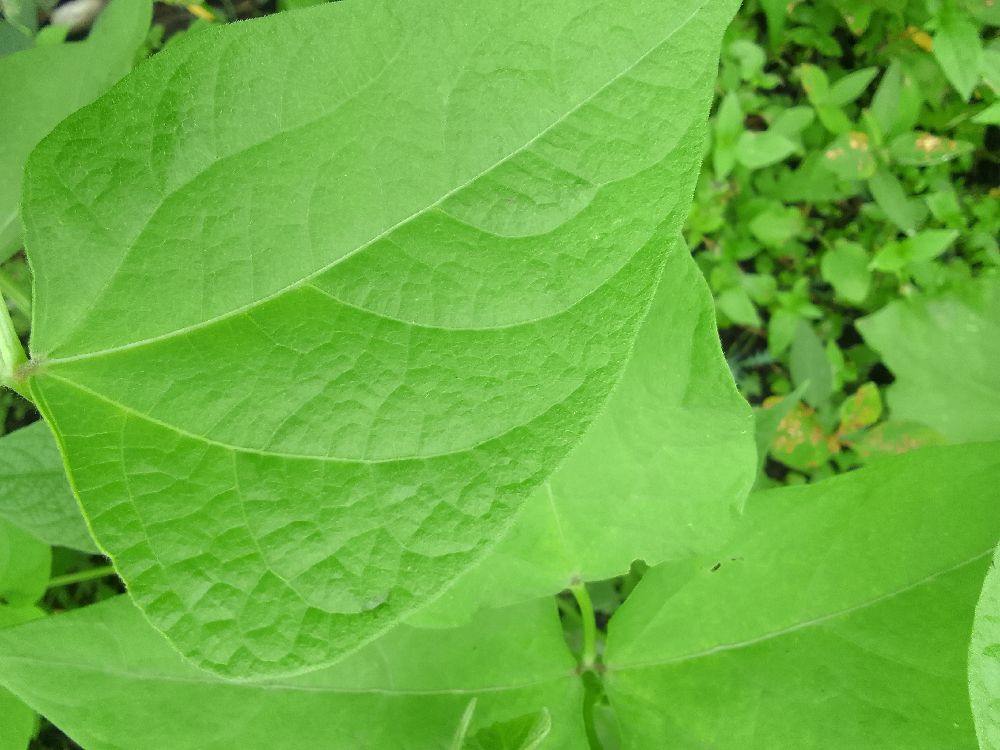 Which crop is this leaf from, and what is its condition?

common bean, healthy
